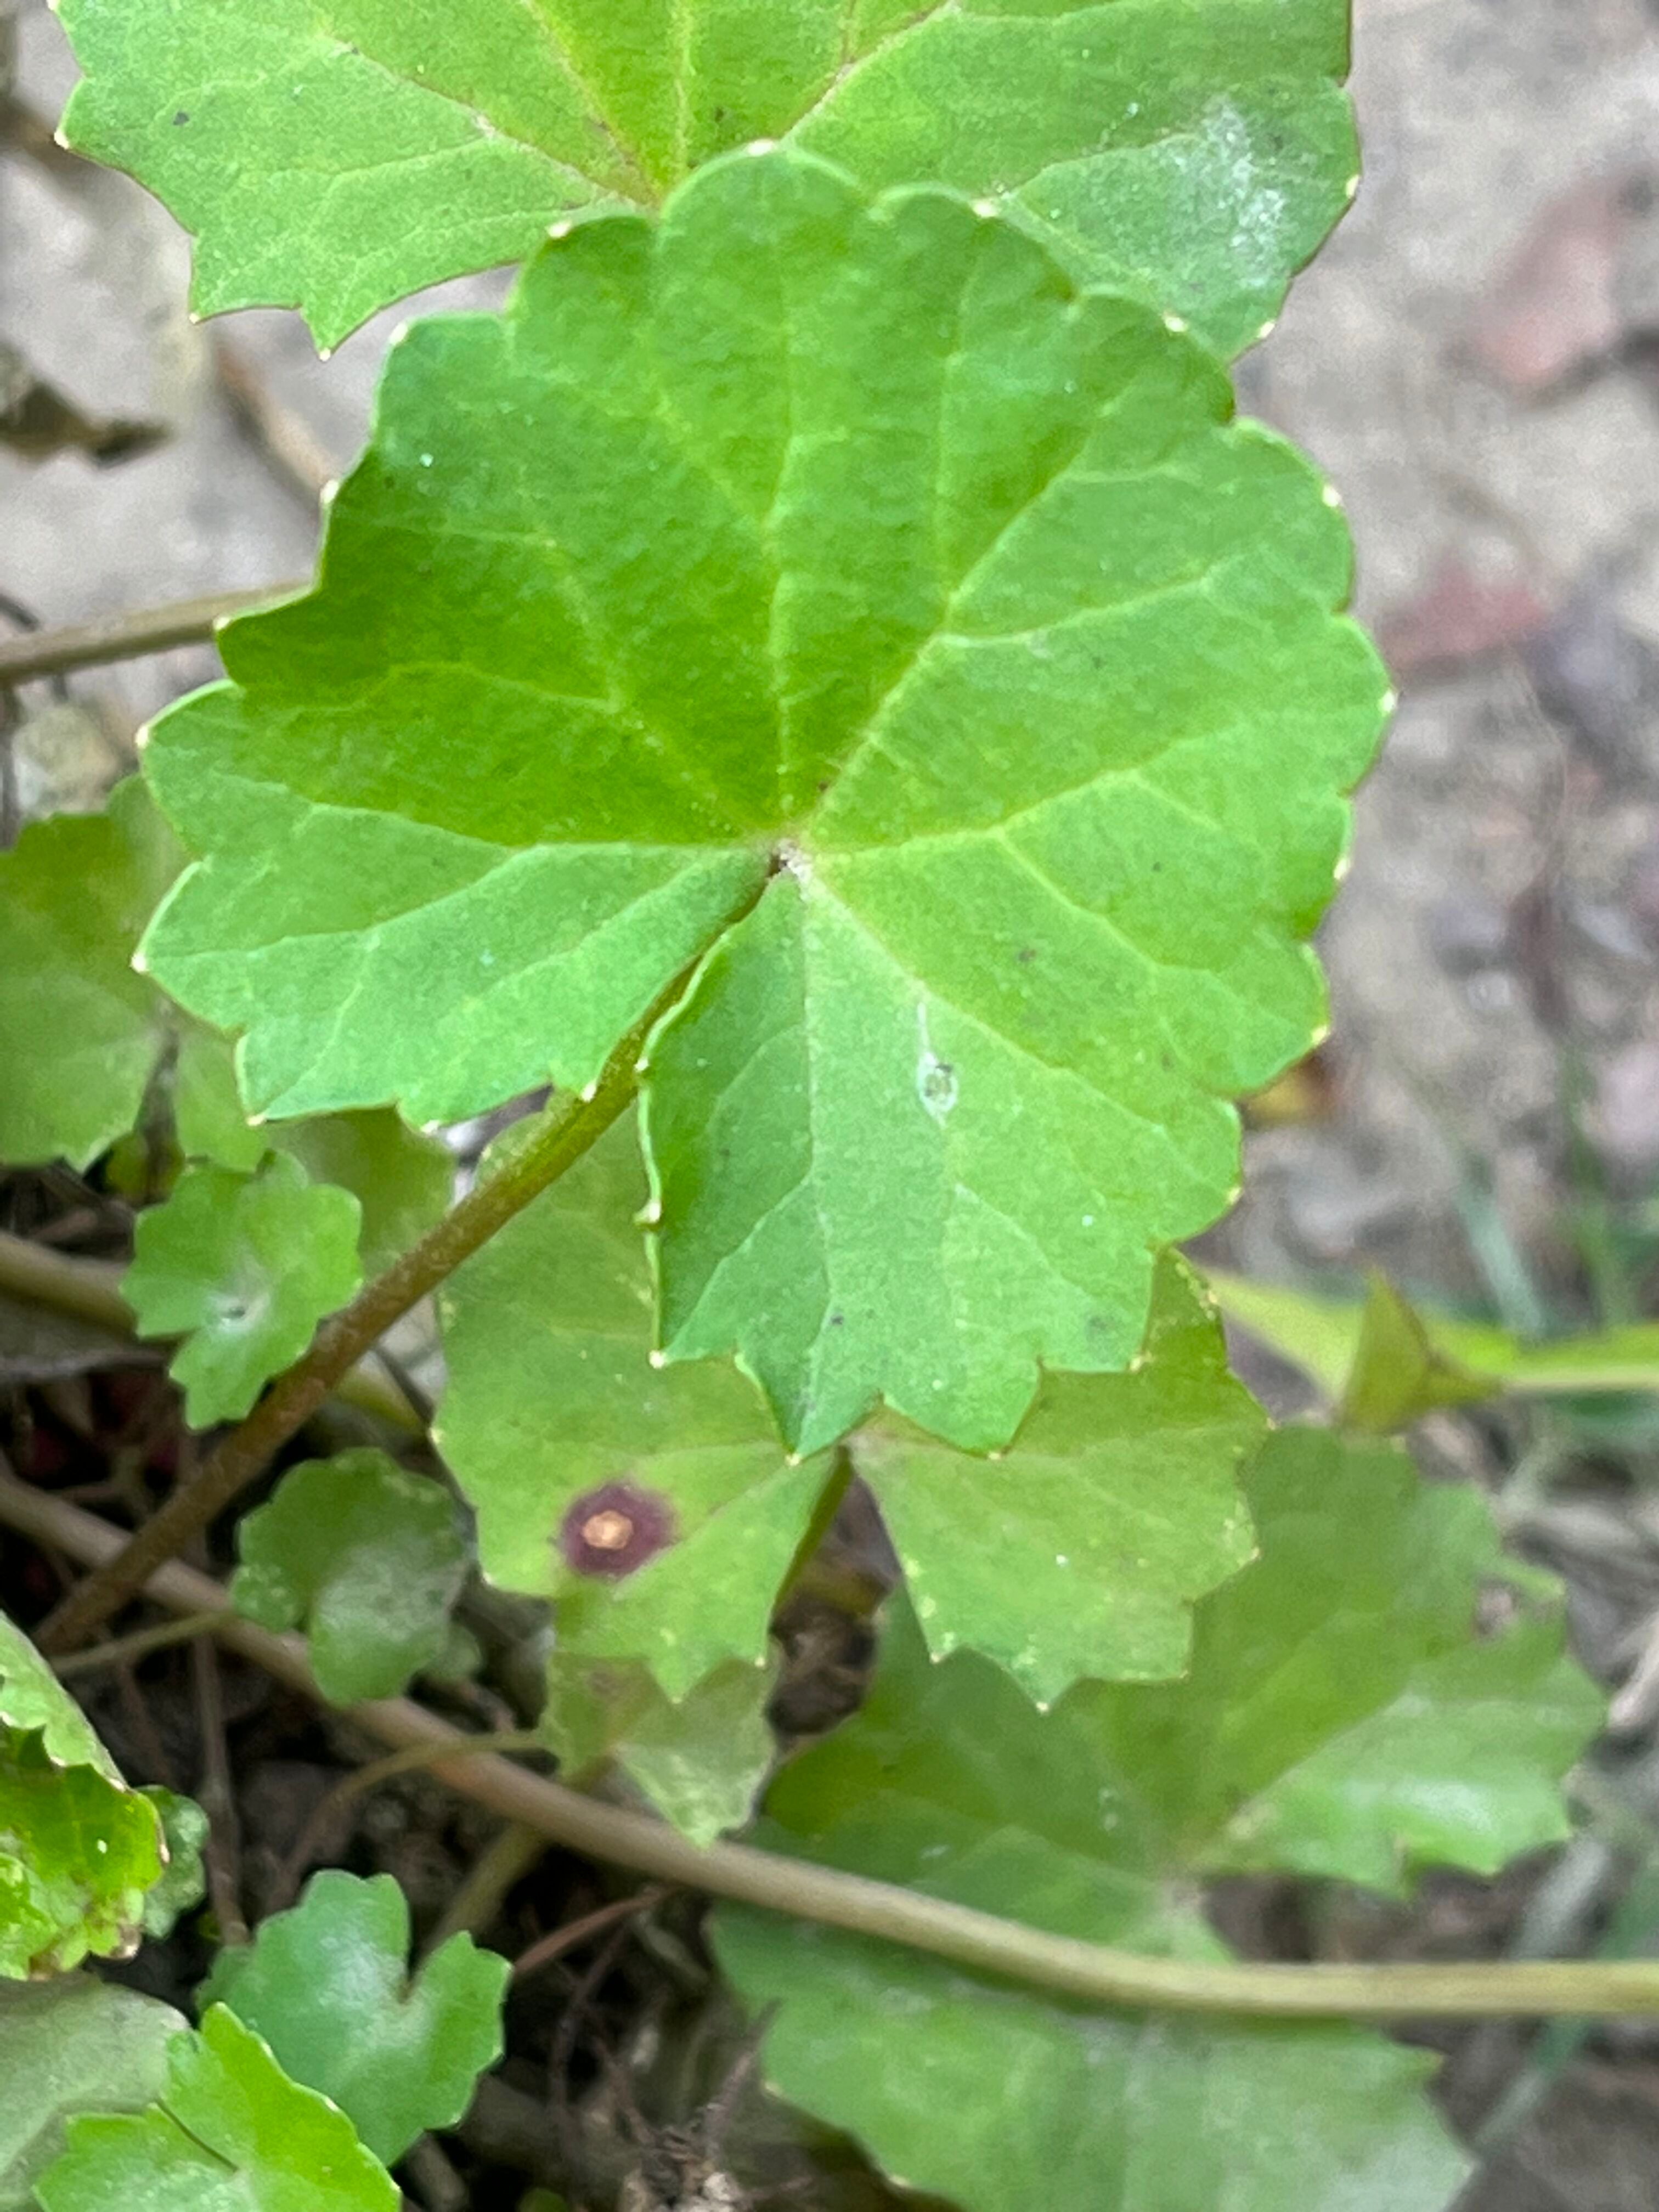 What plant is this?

thankuni
